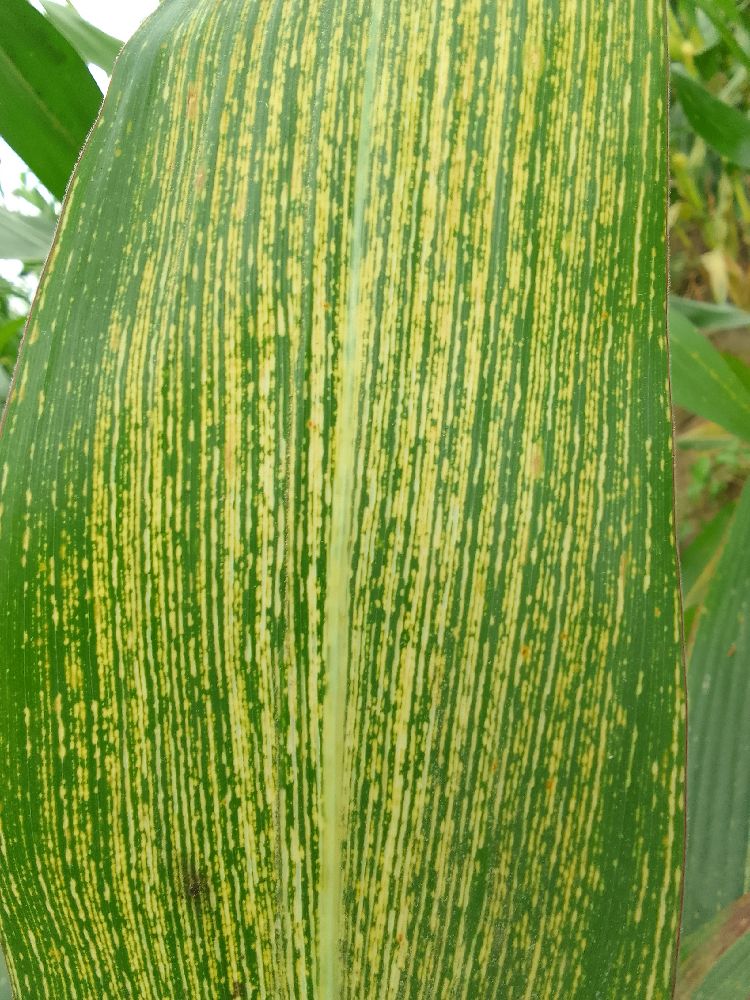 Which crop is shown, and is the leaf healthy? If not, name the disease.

maize, maize streak virus
